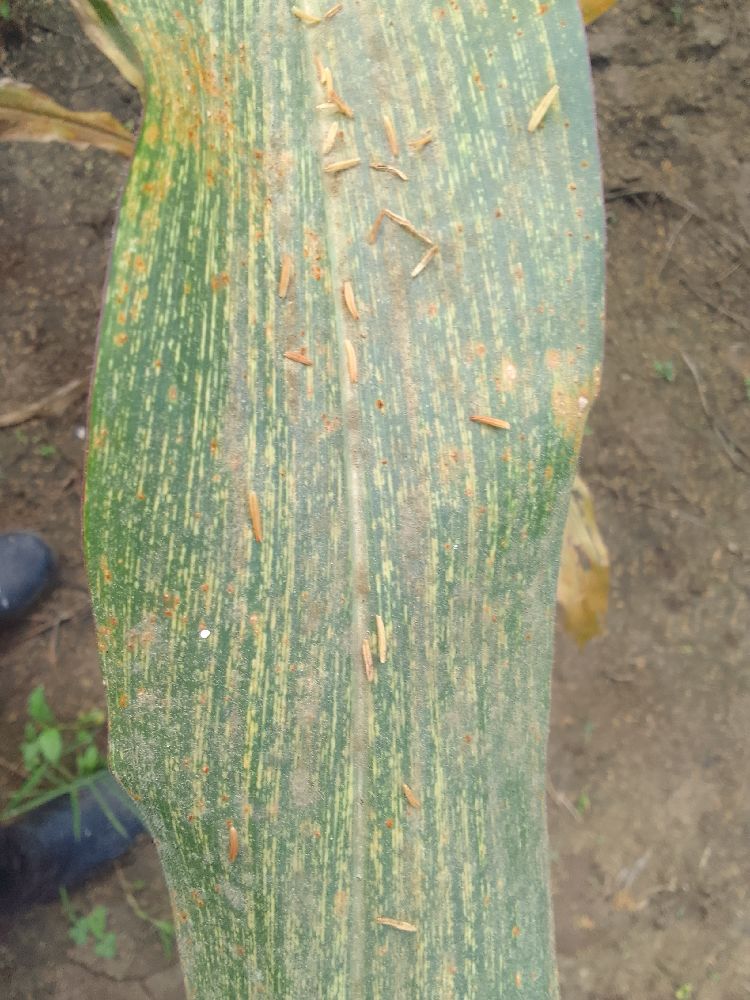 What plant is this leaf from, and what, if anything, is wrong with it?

maize, maize streak virus
